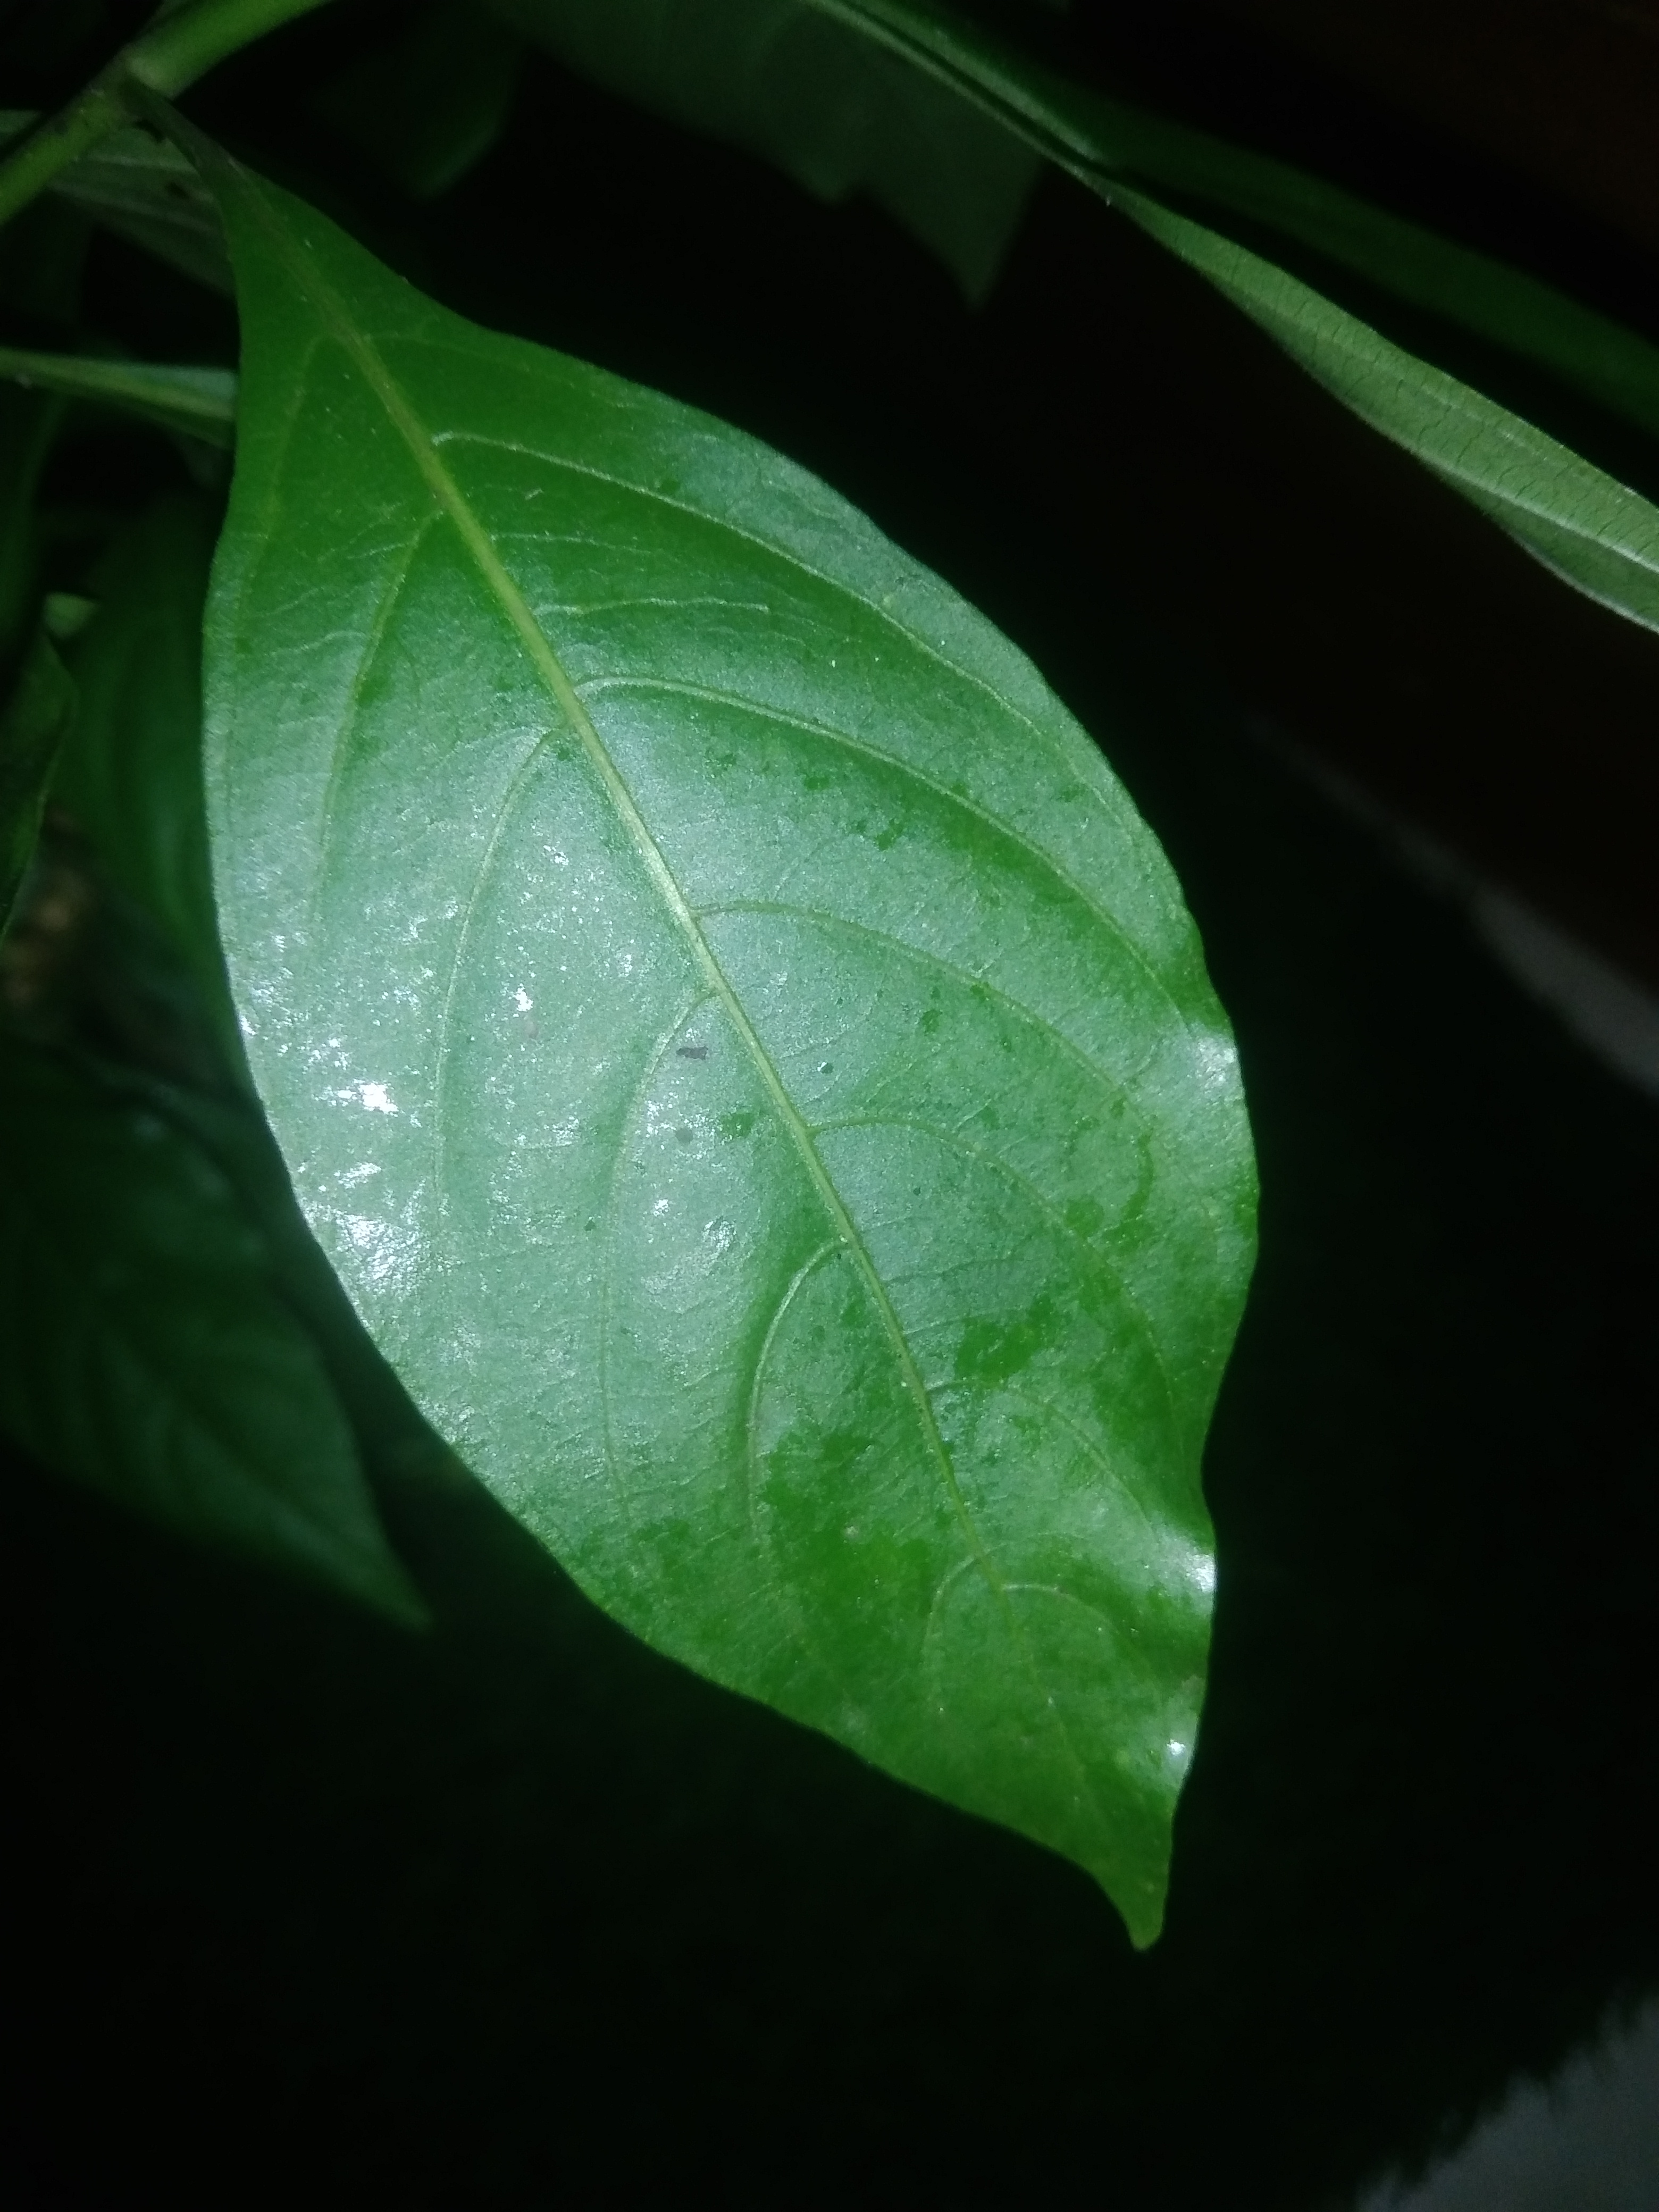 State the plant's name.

vasaka
